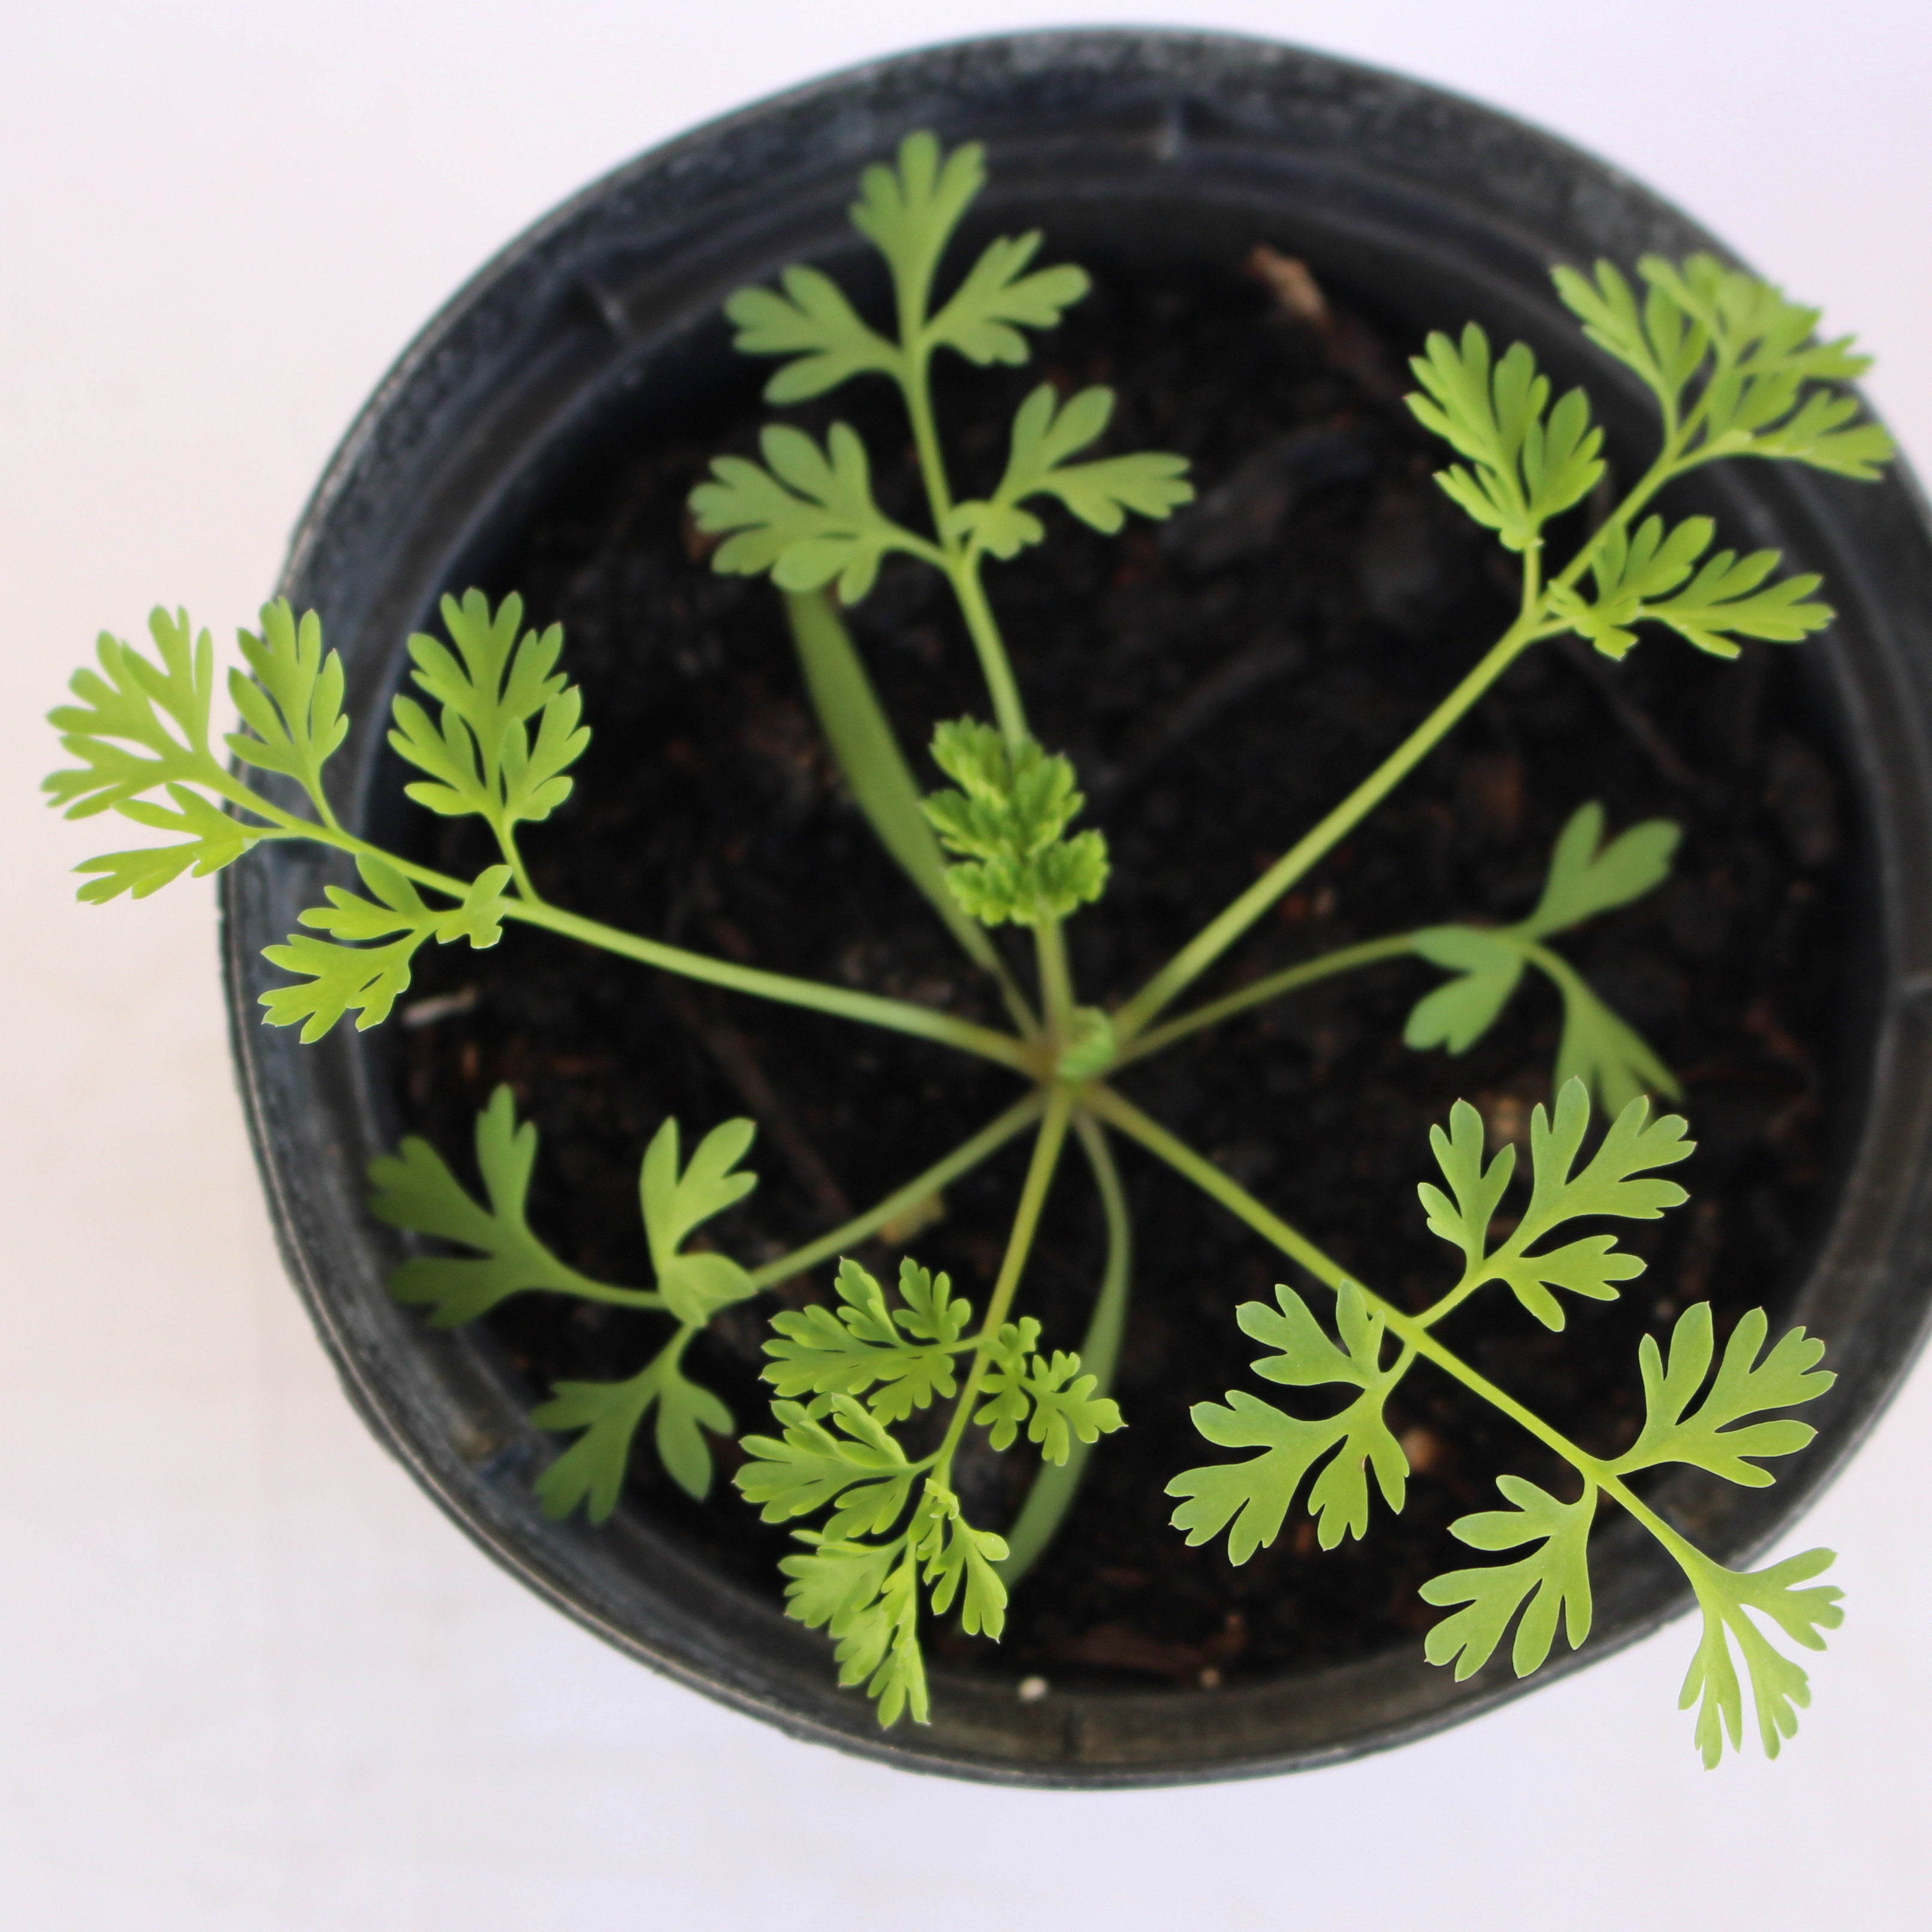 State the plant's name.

Fumaria officinalis
